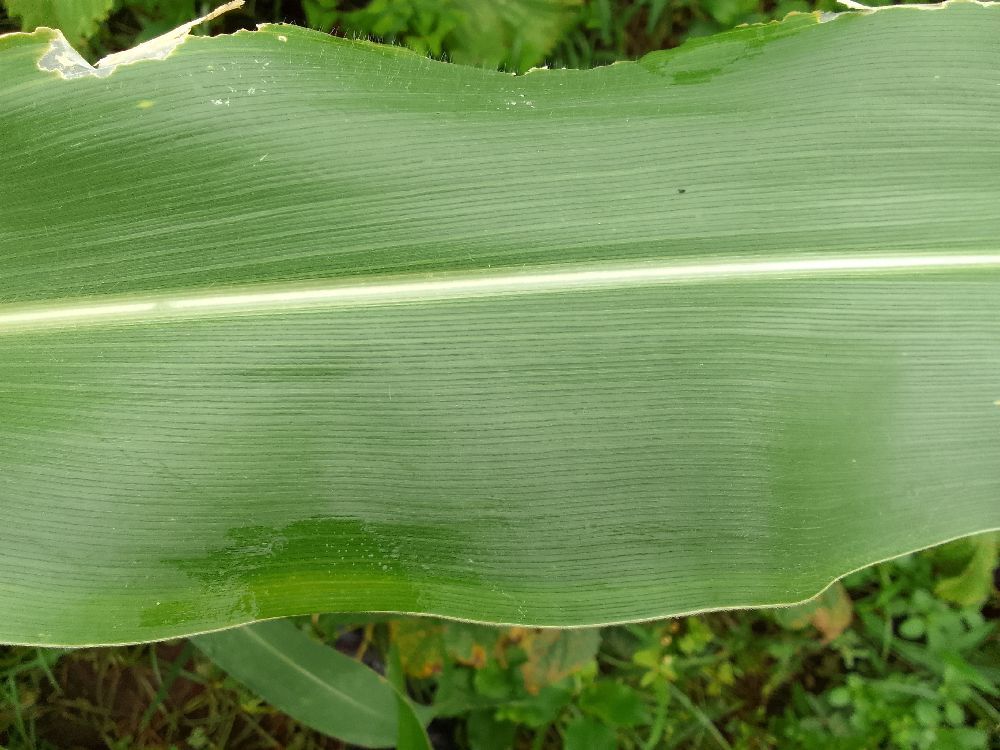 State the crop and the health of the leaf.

maize, healthy
